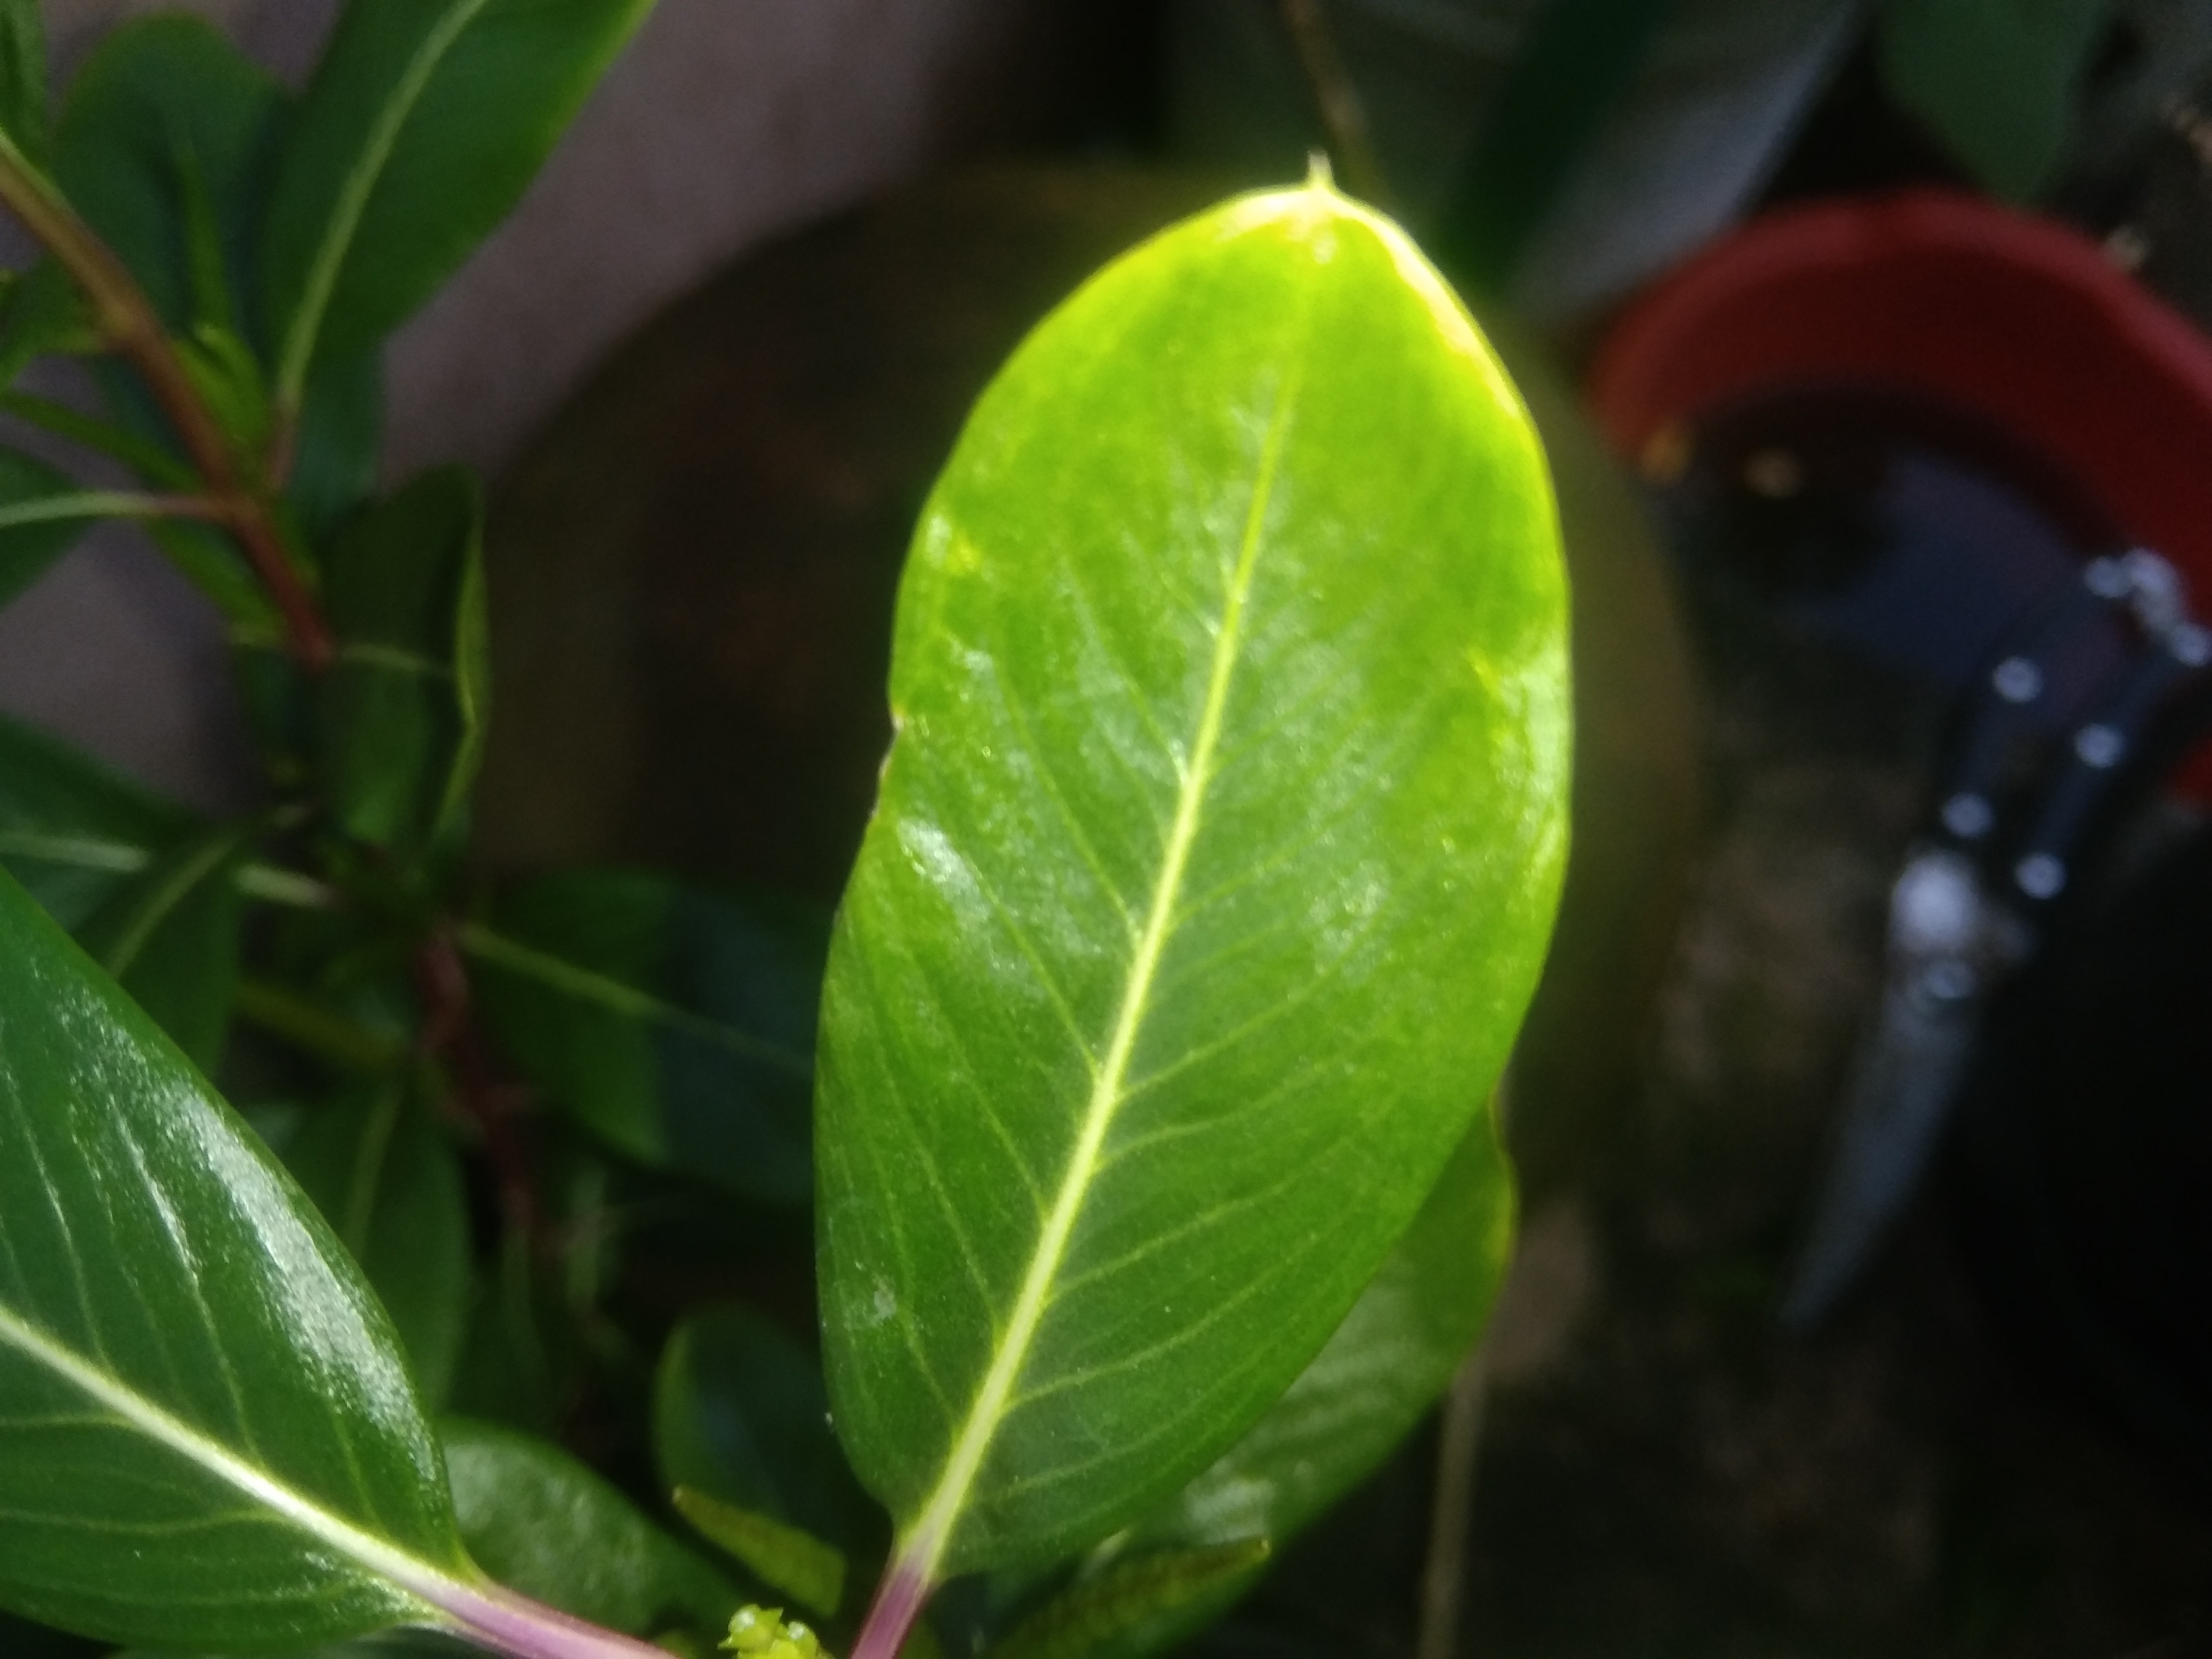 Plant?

rose periwinkle
